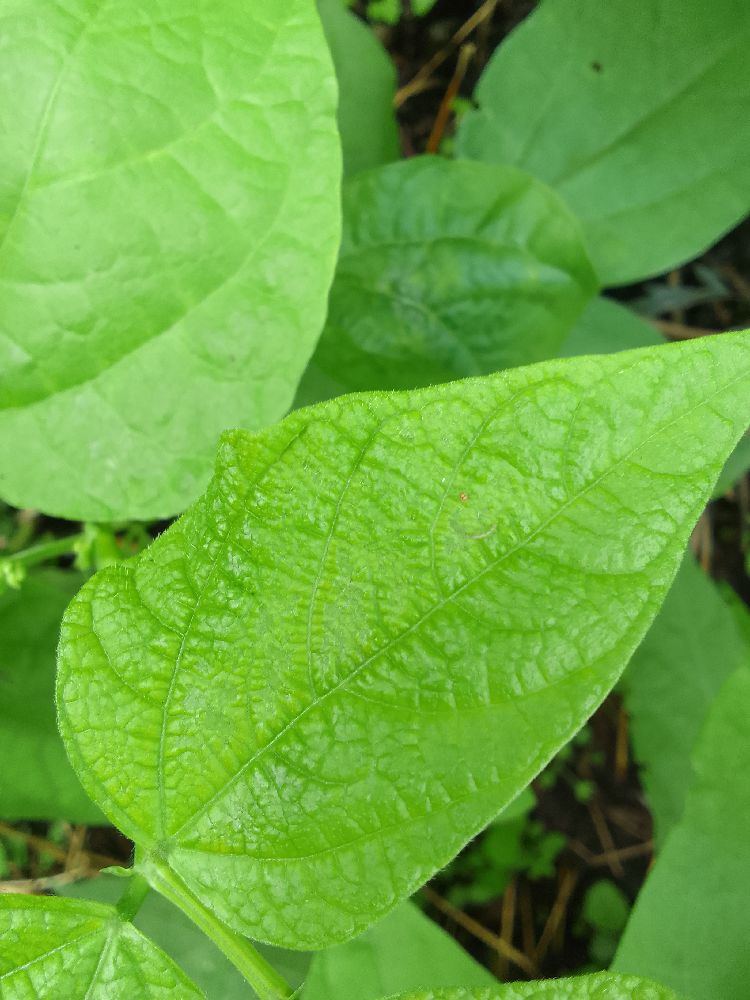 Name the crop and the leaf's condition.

common bean, healthy
